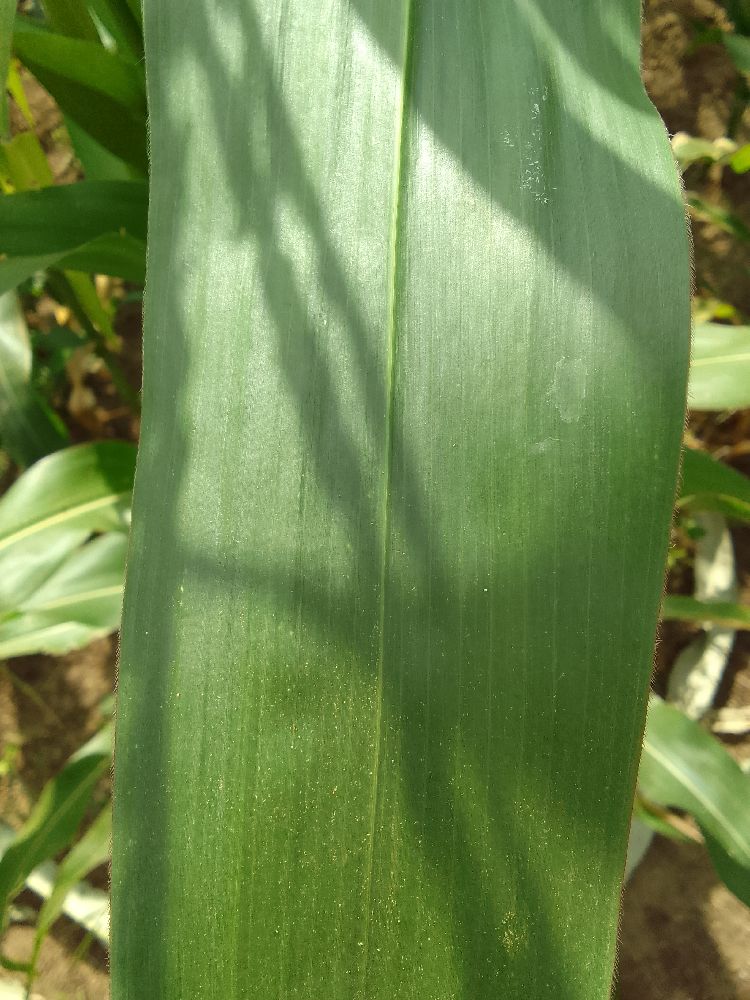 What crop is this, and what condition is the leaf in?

maize, healthy
